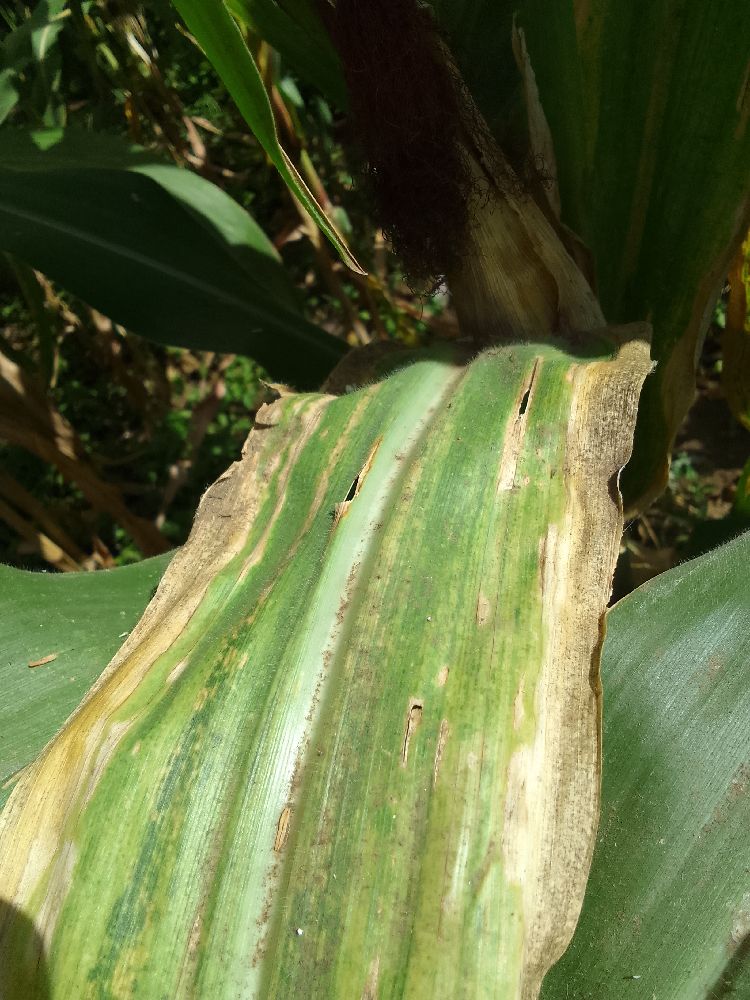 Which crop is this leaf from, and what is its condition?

maize, maize lethal necrosis
